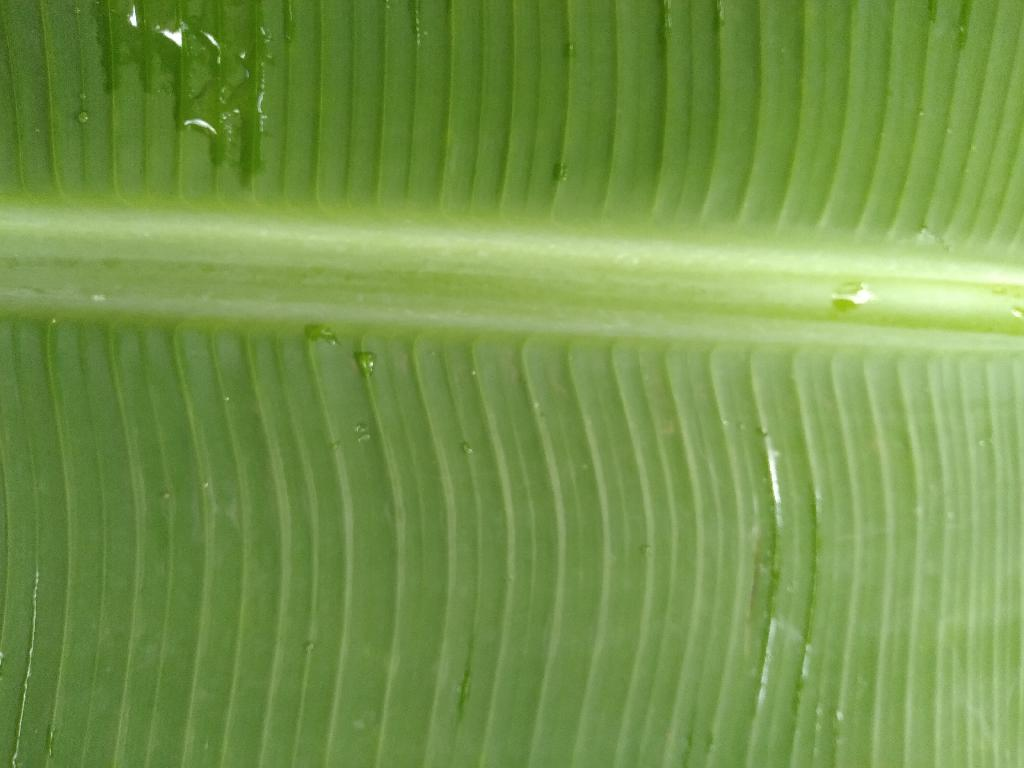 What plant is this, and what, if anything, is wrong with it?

banana, healthy
